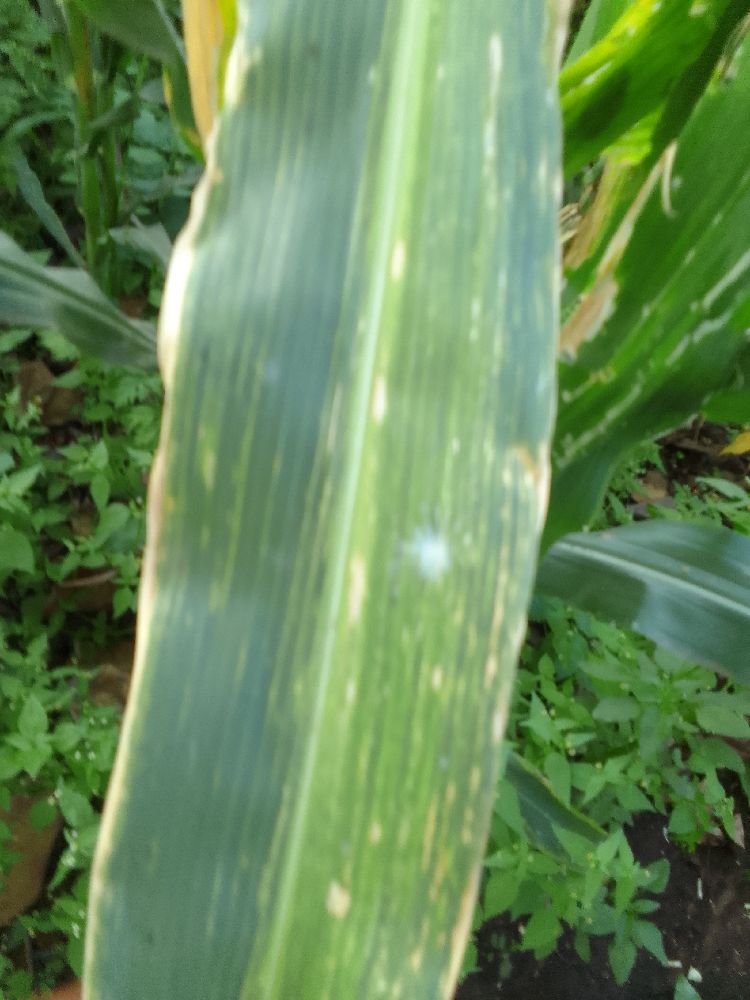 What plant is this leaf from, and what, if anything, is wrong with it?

maize, maize lethal necrosis
